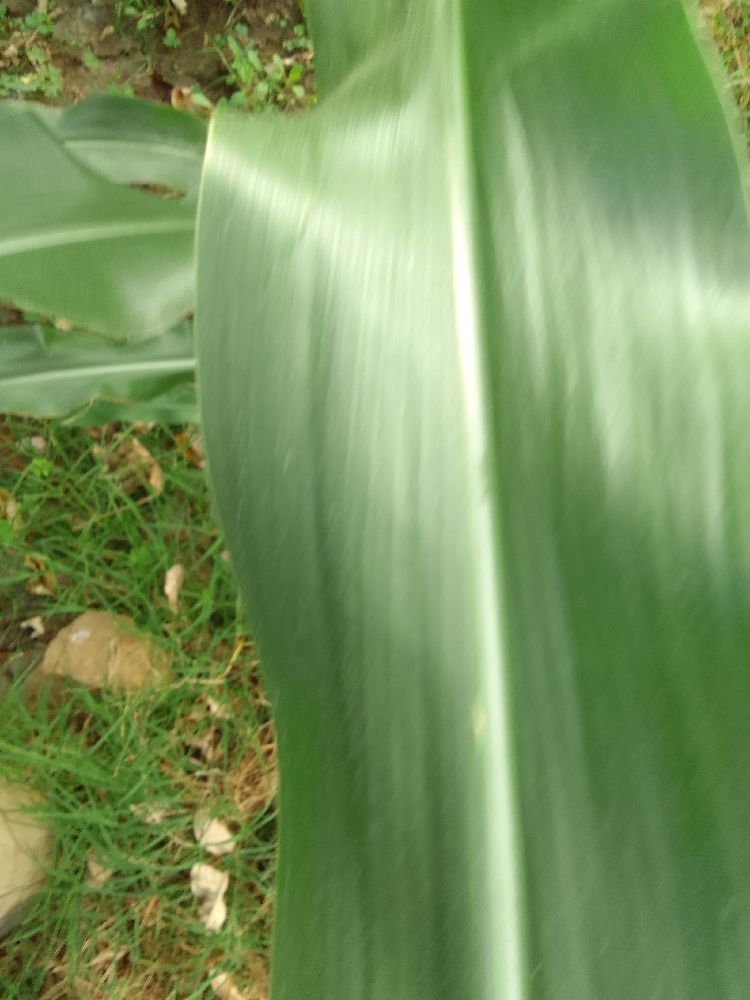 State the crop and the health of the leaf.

maize, healthy
